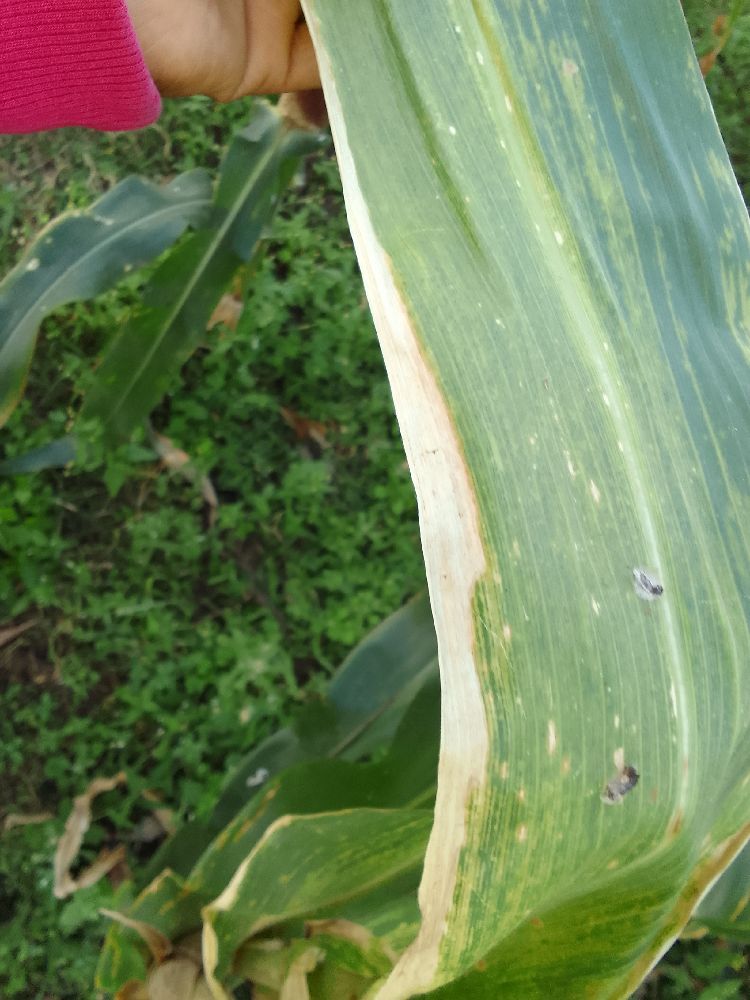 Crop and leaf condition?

maize, maize lethal necrosis
